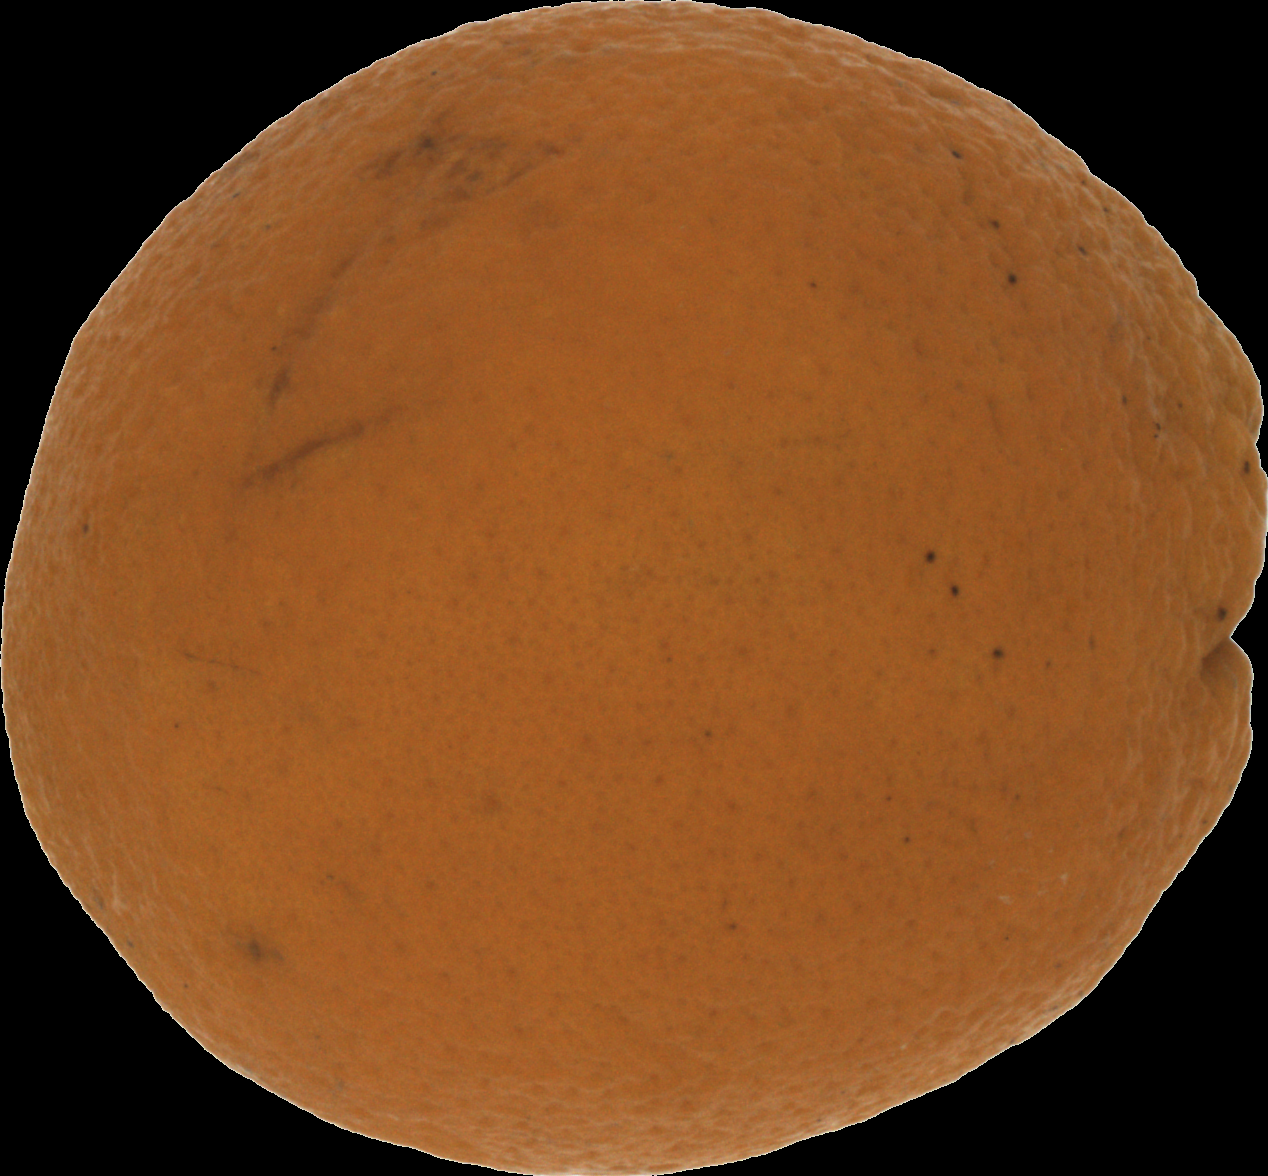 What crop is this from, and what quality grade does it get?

orange, bad
